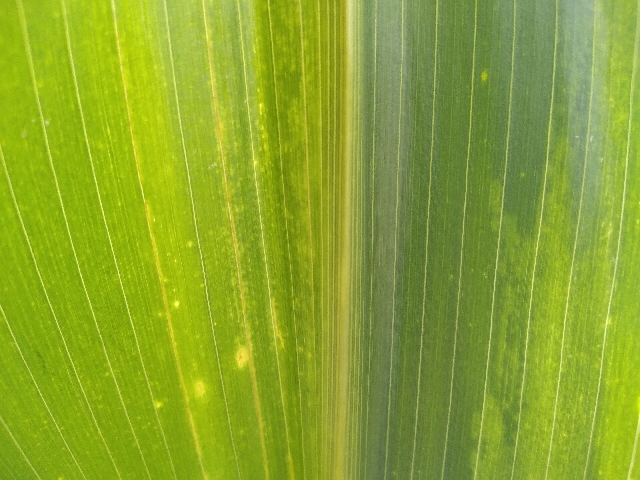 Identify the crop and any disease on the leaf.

maize, maize lethal necrosis
